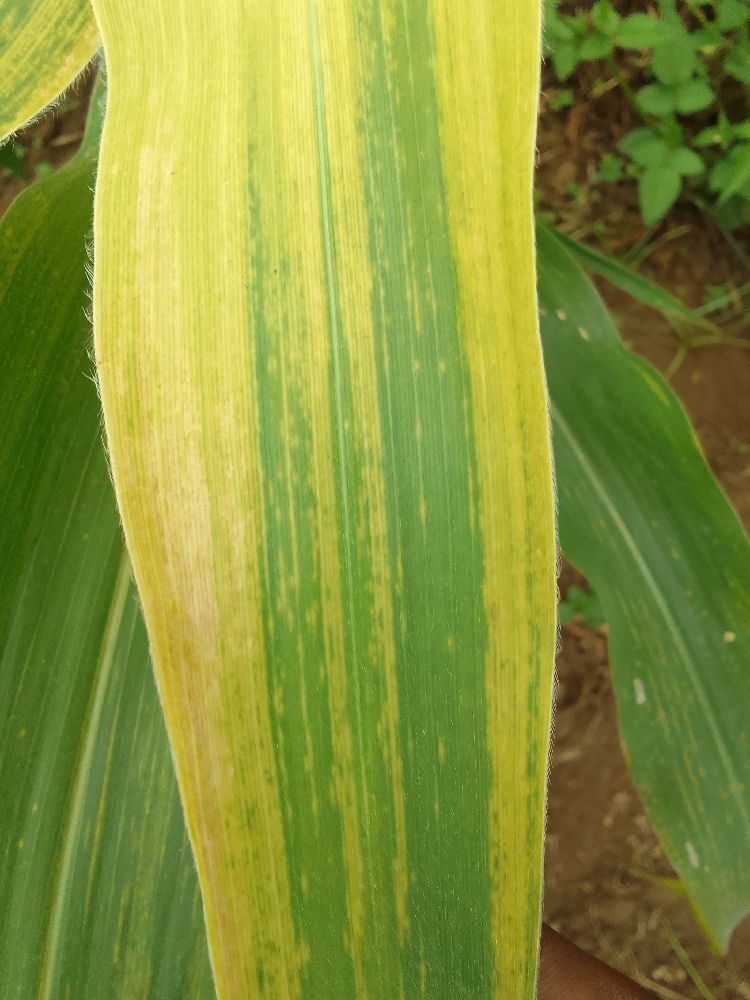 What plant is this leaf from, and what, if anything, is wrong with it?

maize, maize lethal necrosis
